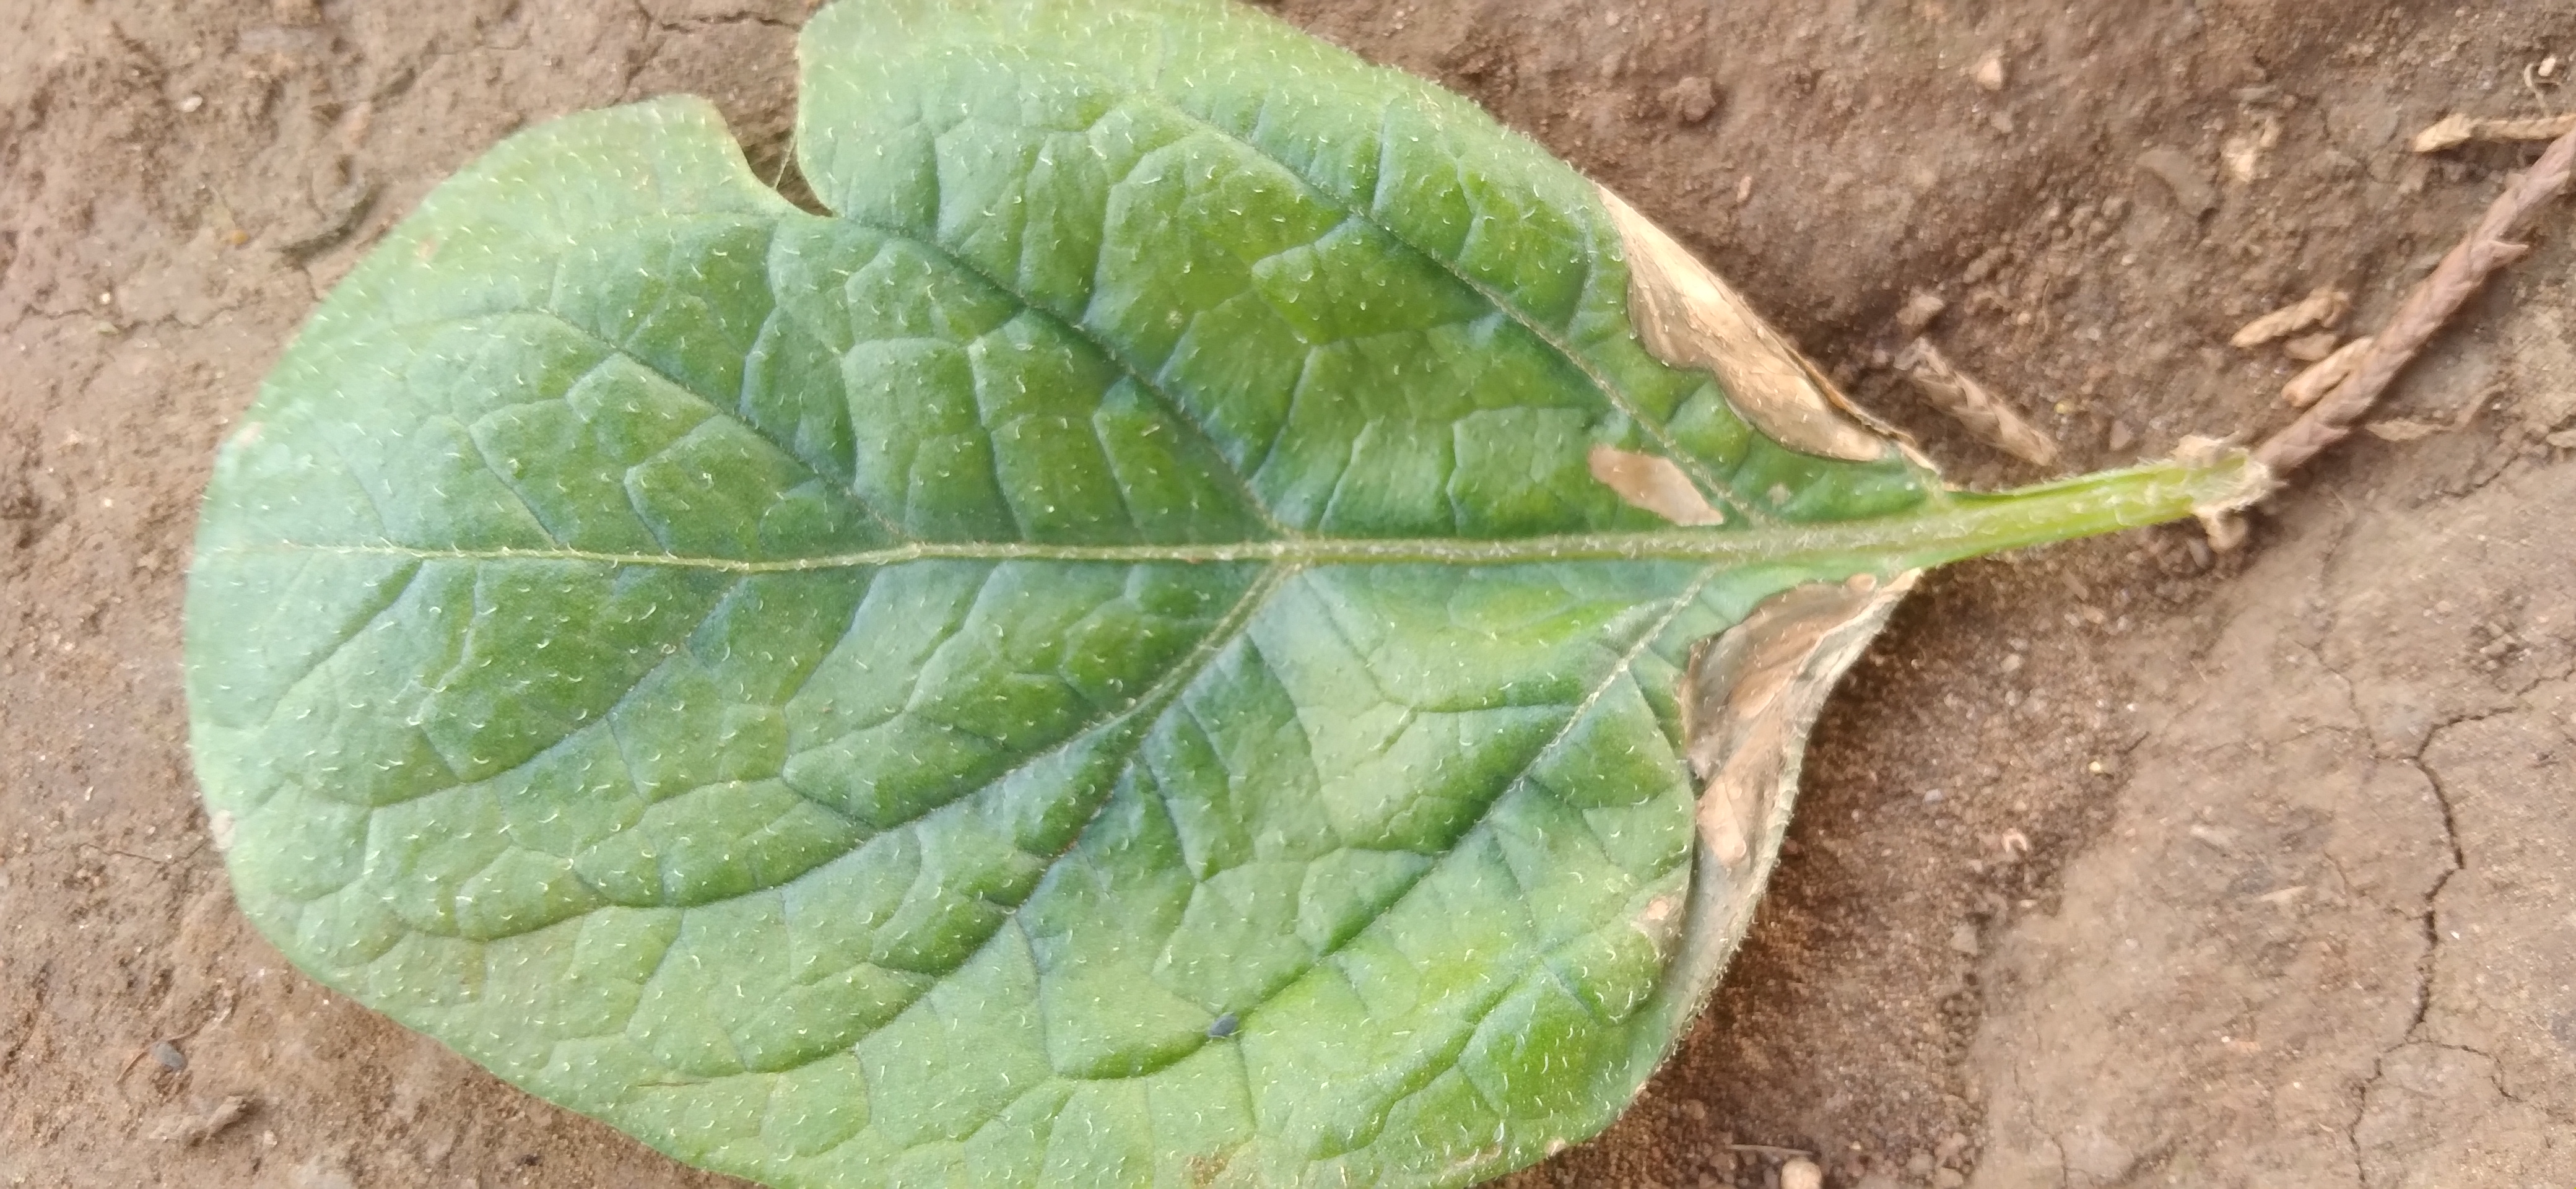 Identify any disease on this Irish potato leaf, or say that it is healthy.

early blight
